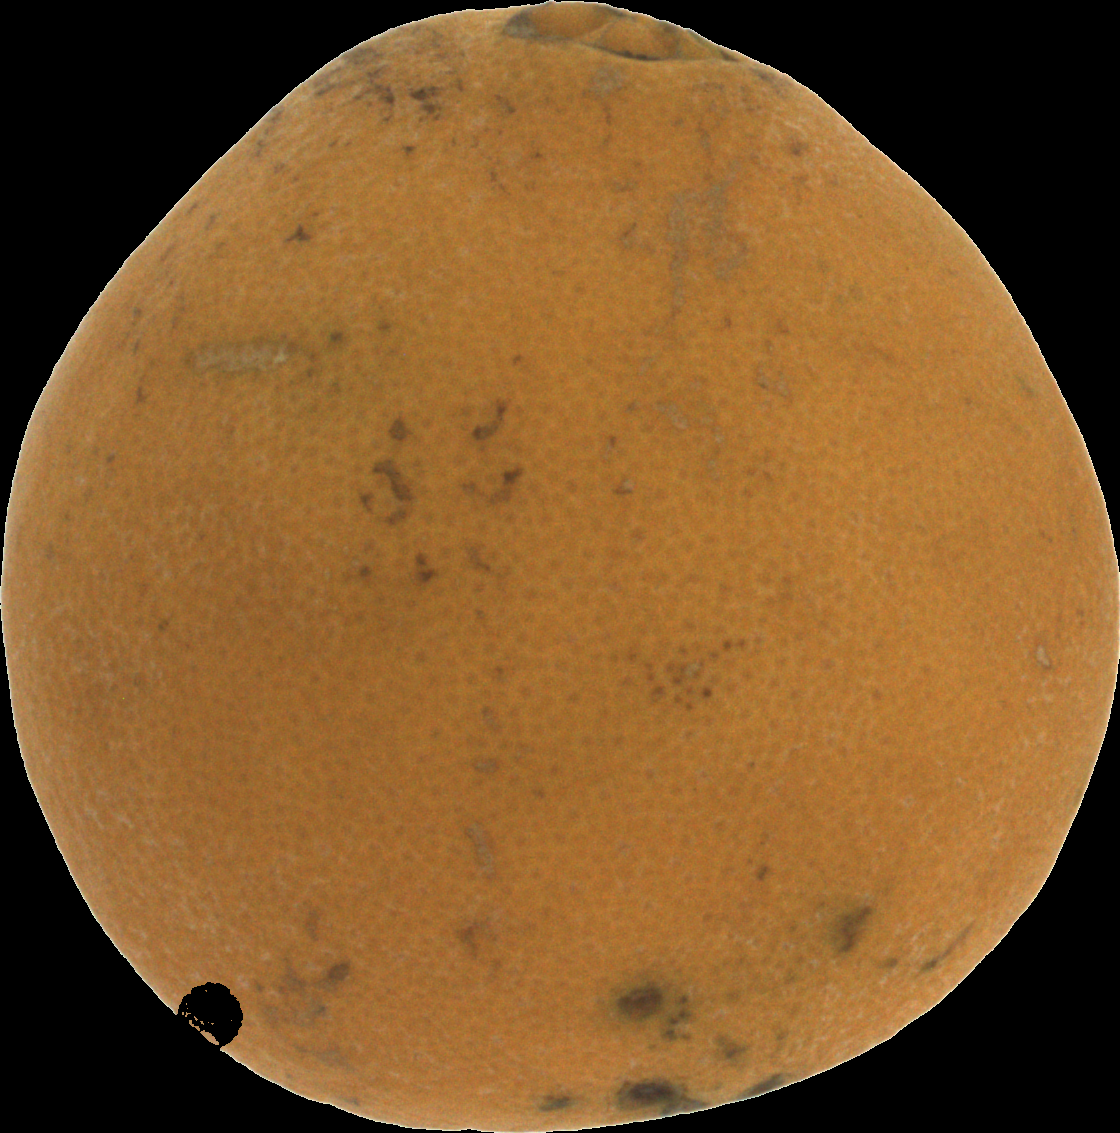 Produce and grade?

orange, bad
